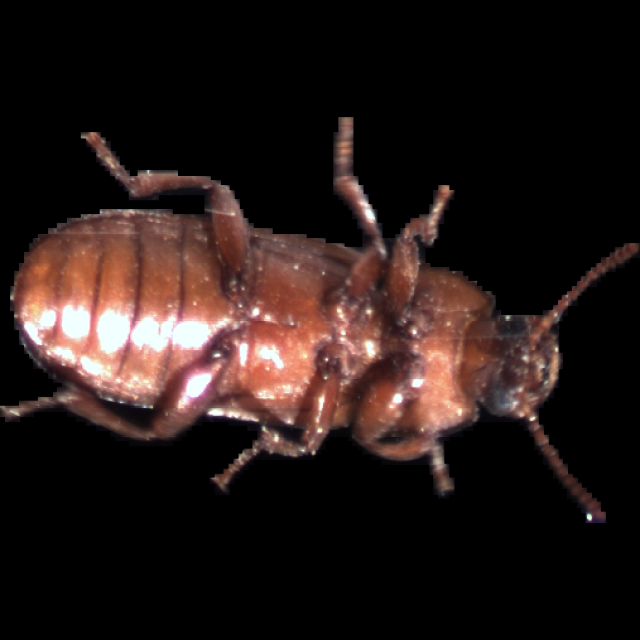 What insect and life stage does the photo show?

mealworm beetle
